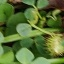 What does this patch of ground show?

unstructured weed
